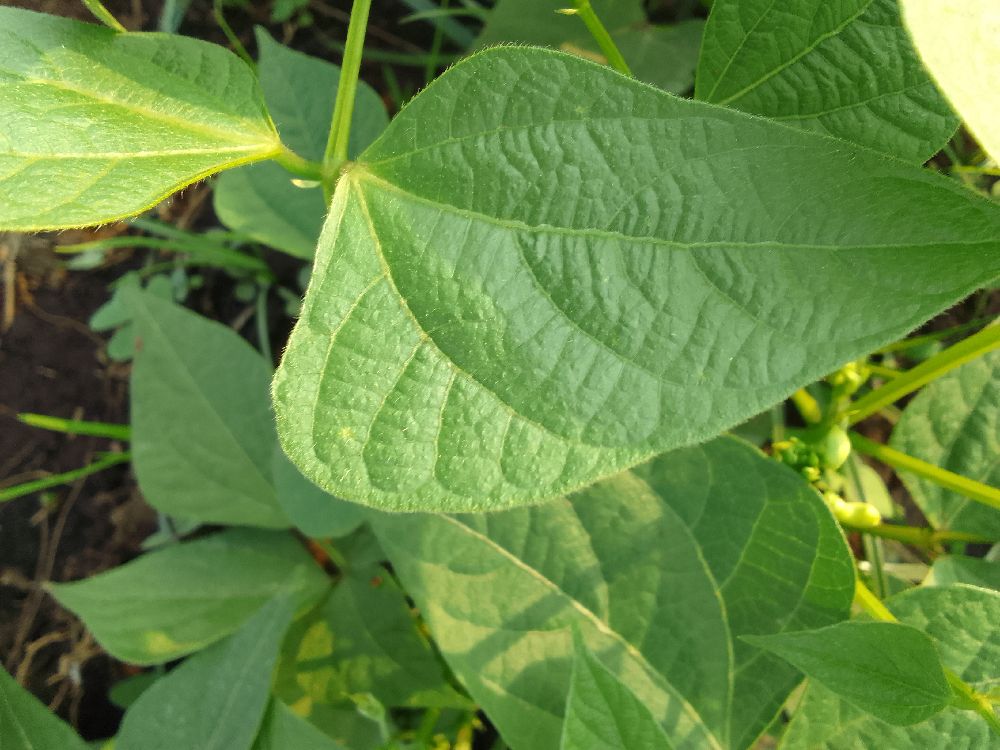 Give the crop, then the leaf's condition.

common bean, healthy
